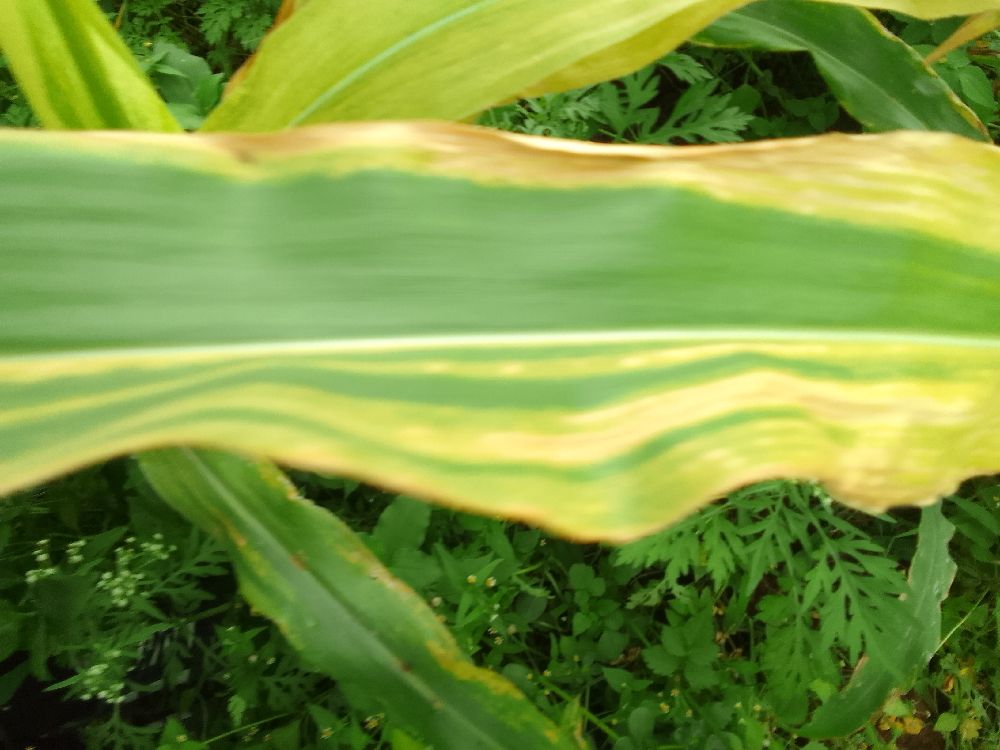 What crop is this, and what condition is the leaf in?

maize, maize lethal necrosis
